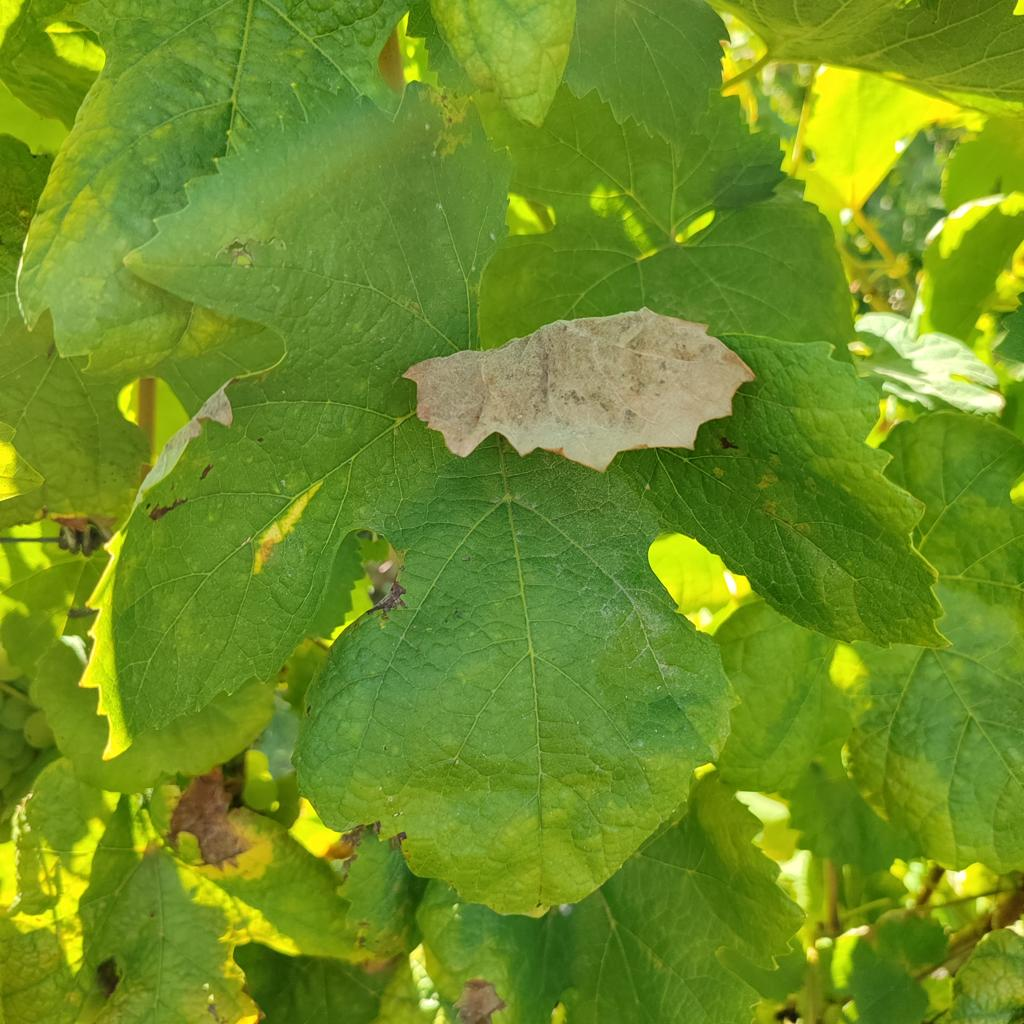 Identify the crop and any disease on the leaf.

grapevine, downy mildew
